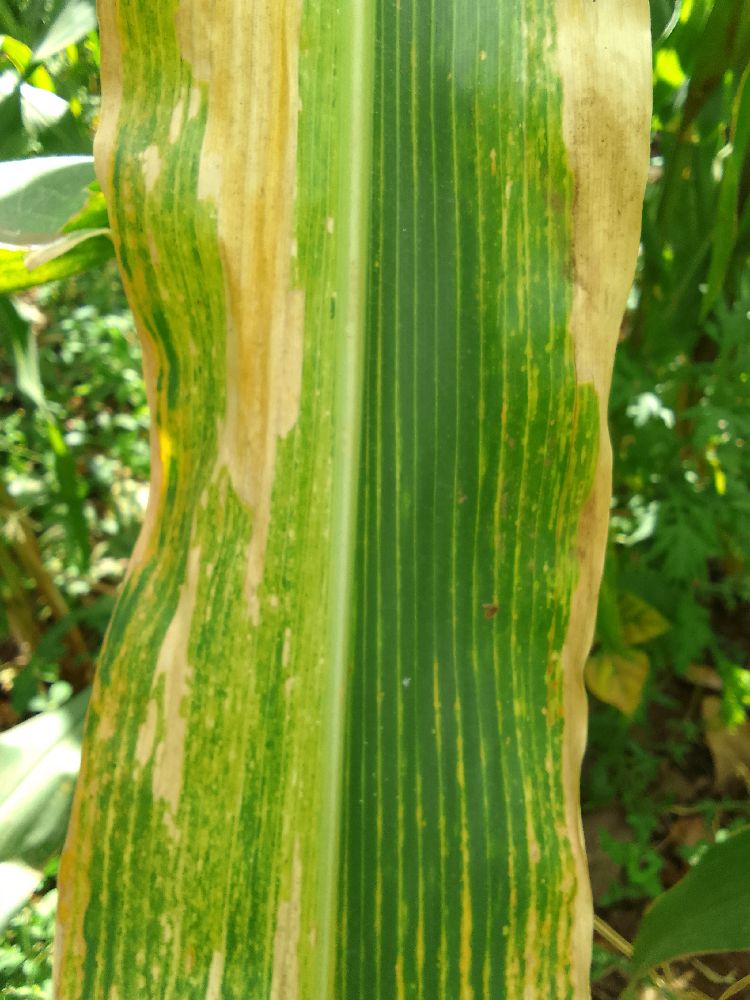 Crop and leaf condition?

maize, maize lethal necrosis
